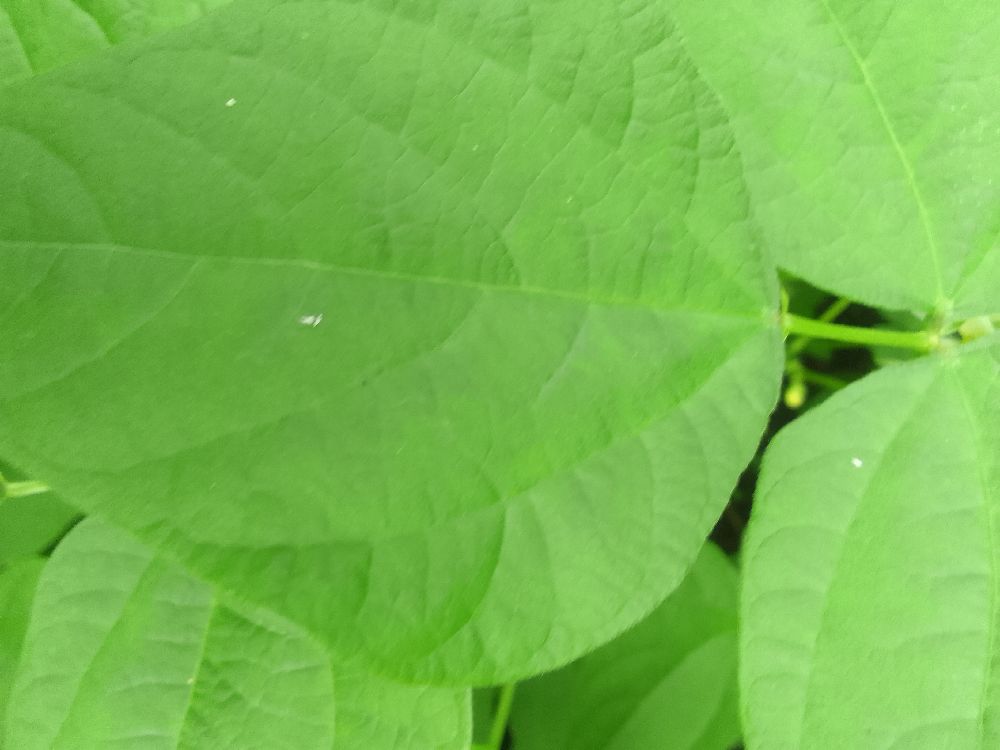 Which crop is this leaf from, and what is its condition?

common bean, healthy
